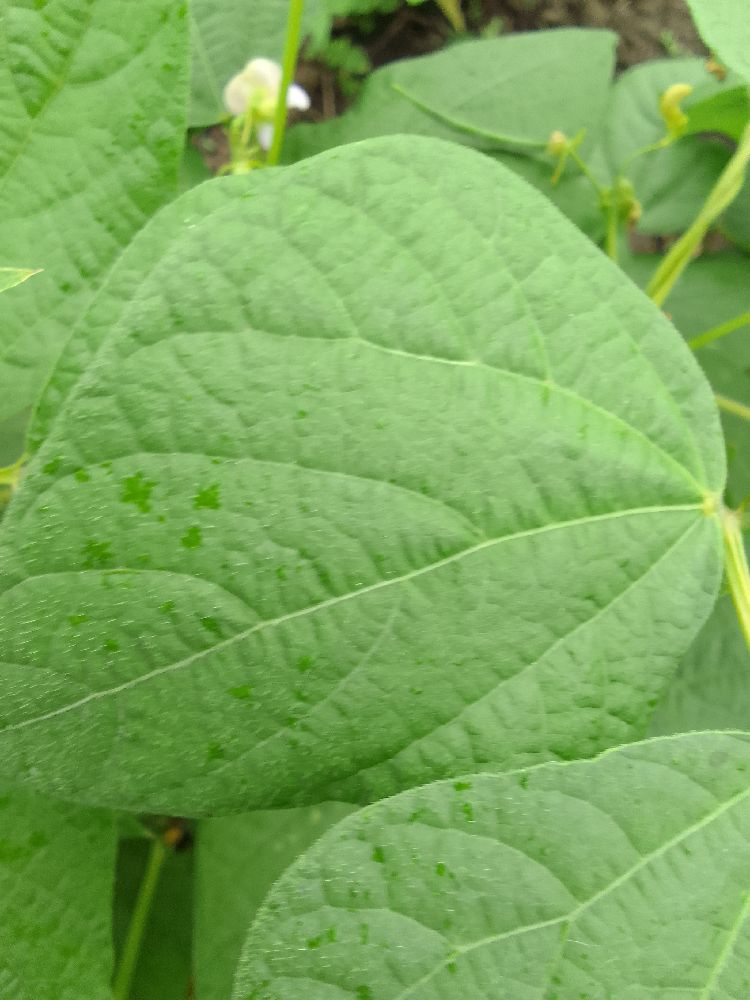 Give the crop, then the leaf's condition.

common bean, healthy
